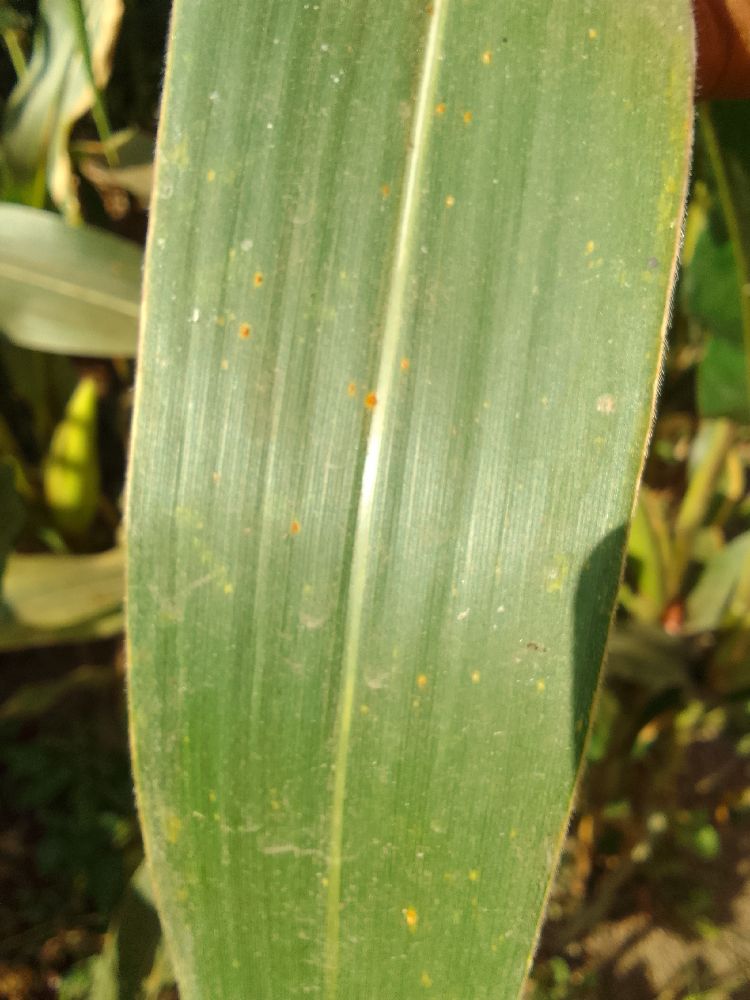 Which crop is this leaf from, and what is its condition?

maize, healthy
